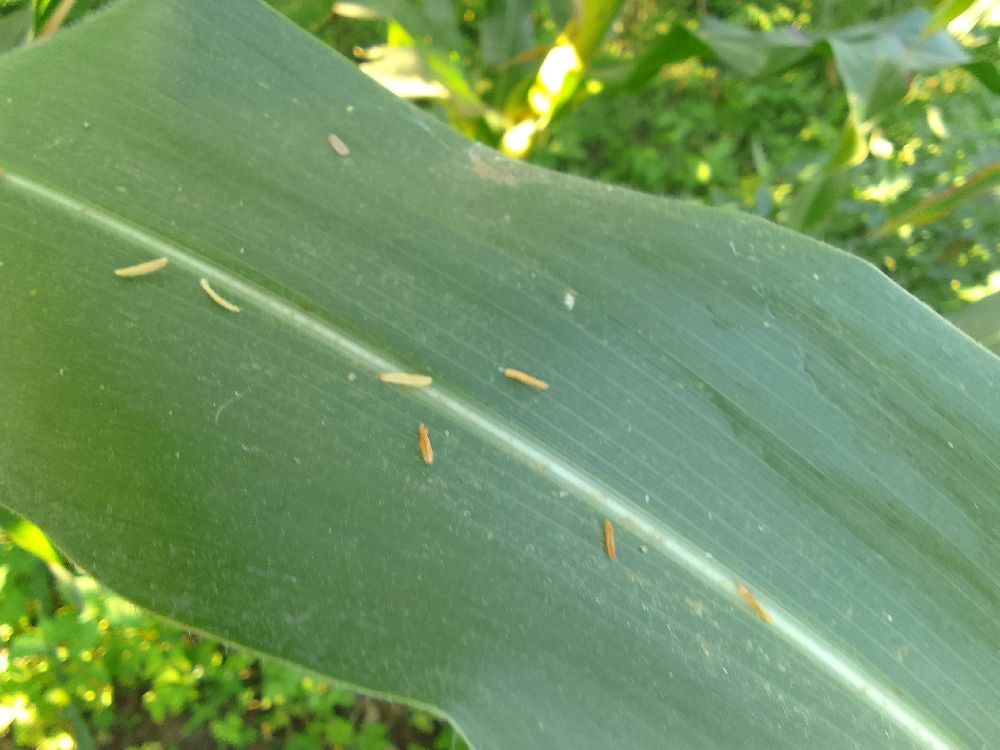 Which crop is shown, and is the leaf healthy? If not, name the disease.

maize, healthy
